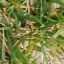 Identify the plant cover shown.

grass
